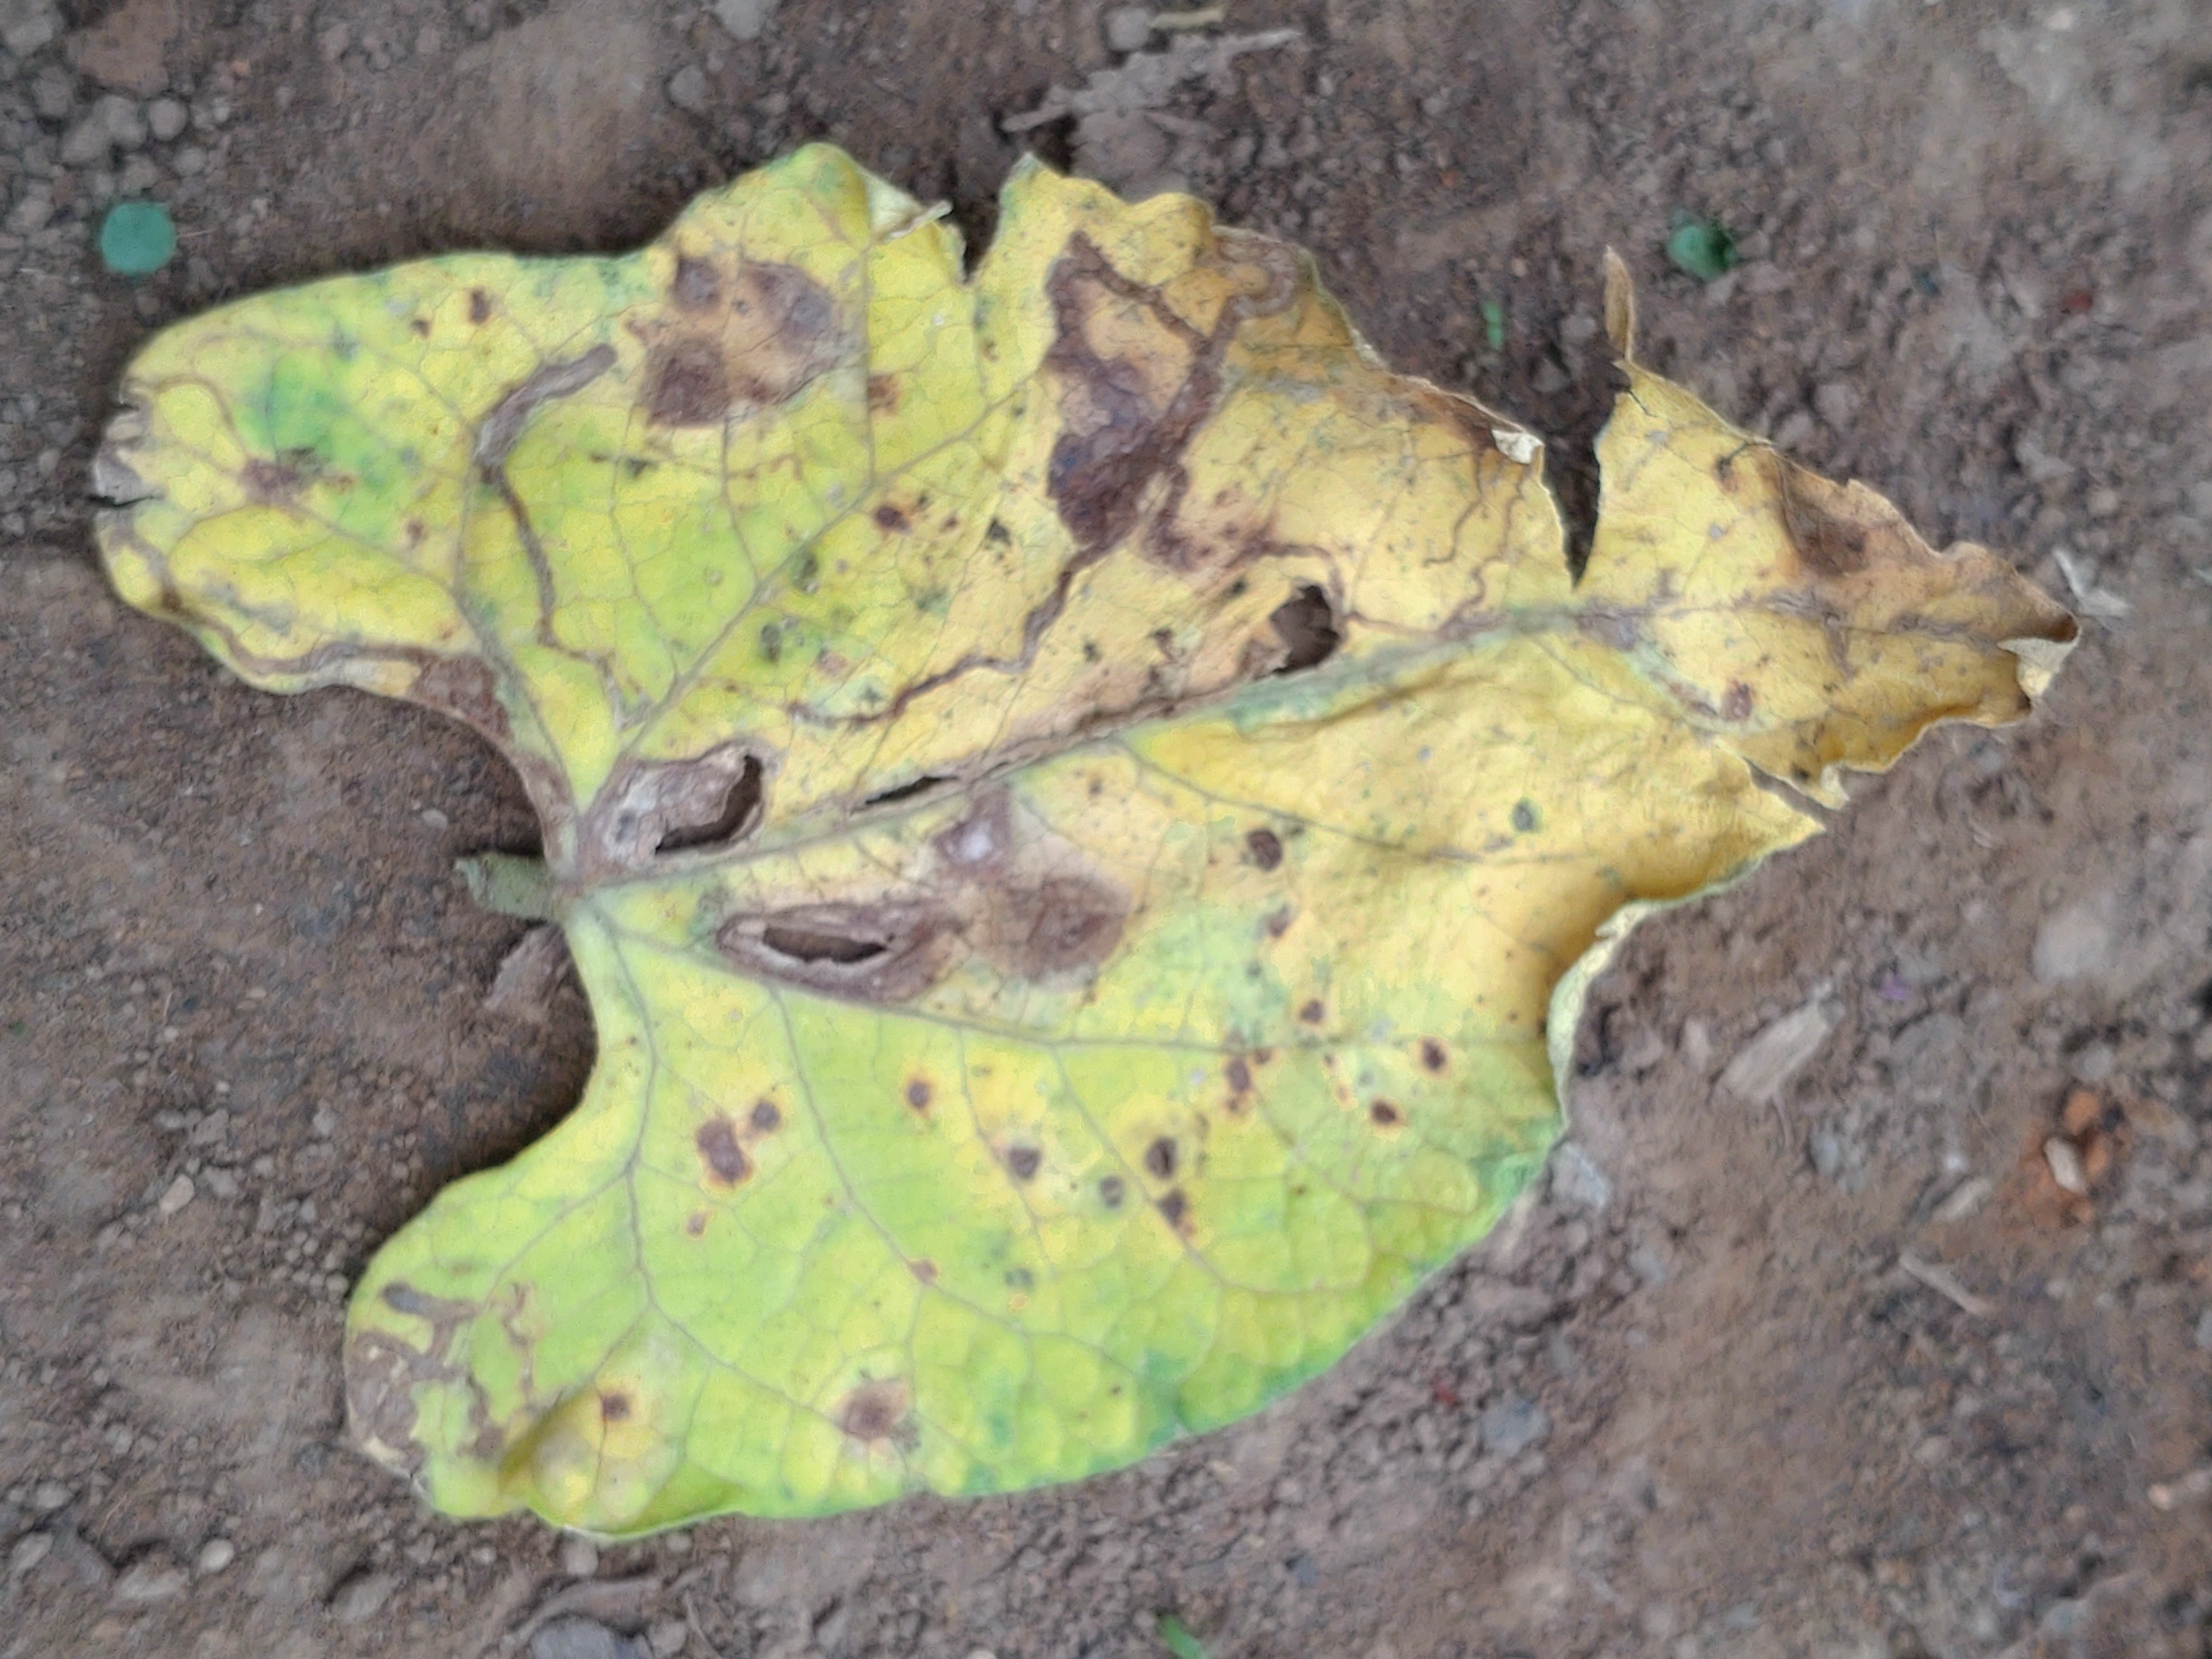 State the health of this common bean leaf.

anthracnose
